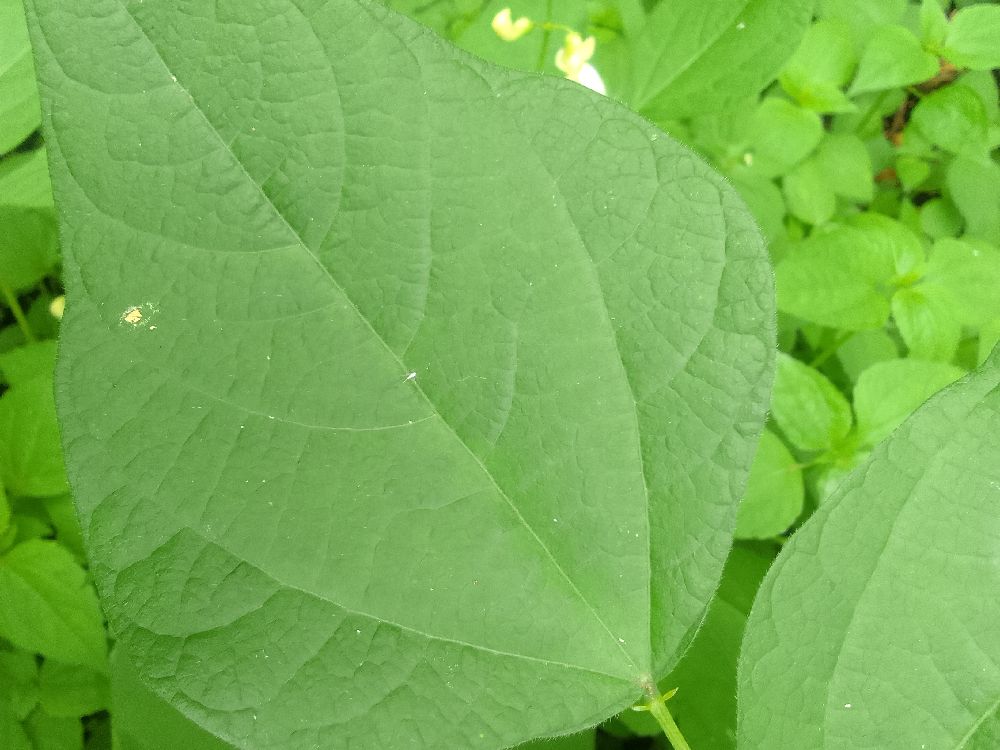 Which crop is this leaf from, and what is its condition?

common bean, healthy
